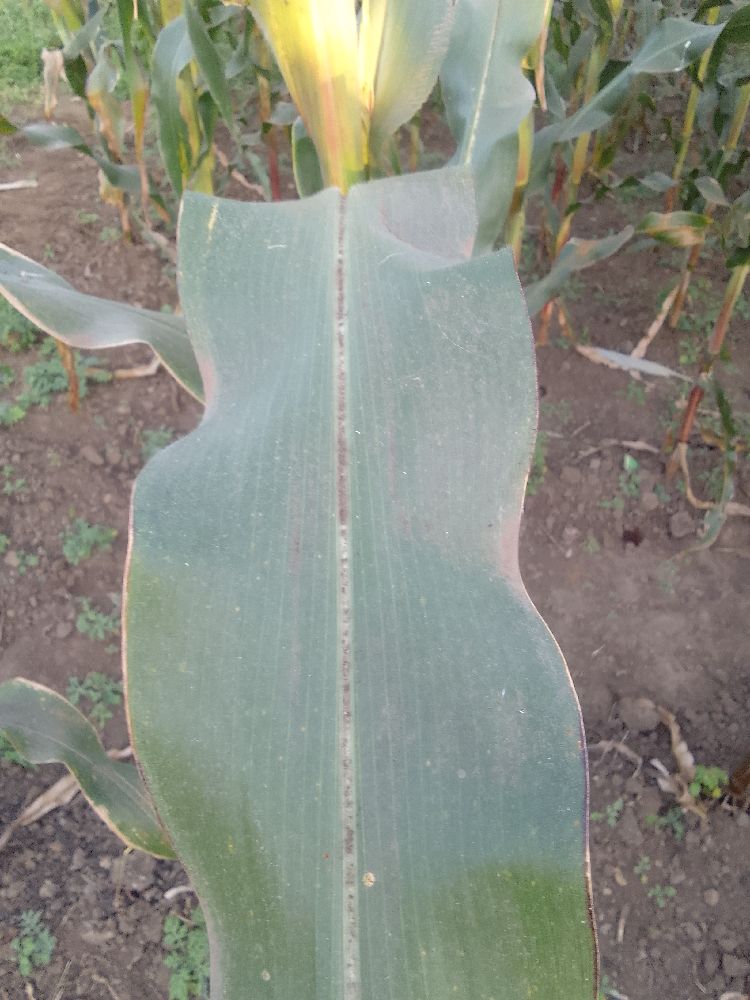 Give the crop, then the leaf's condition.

maize, healthy
